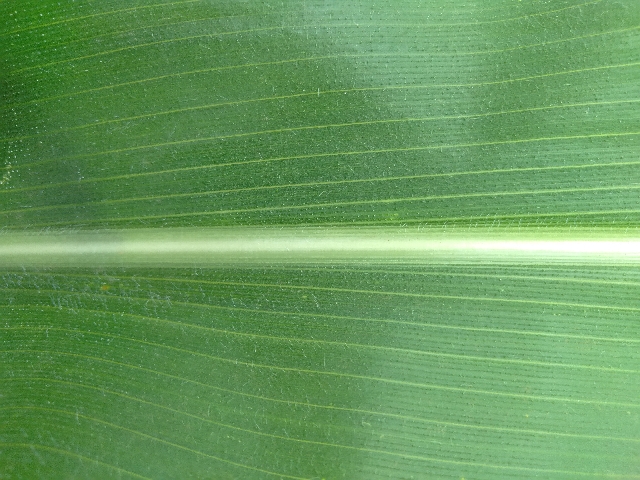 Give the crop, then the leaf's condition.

maize, healthy
